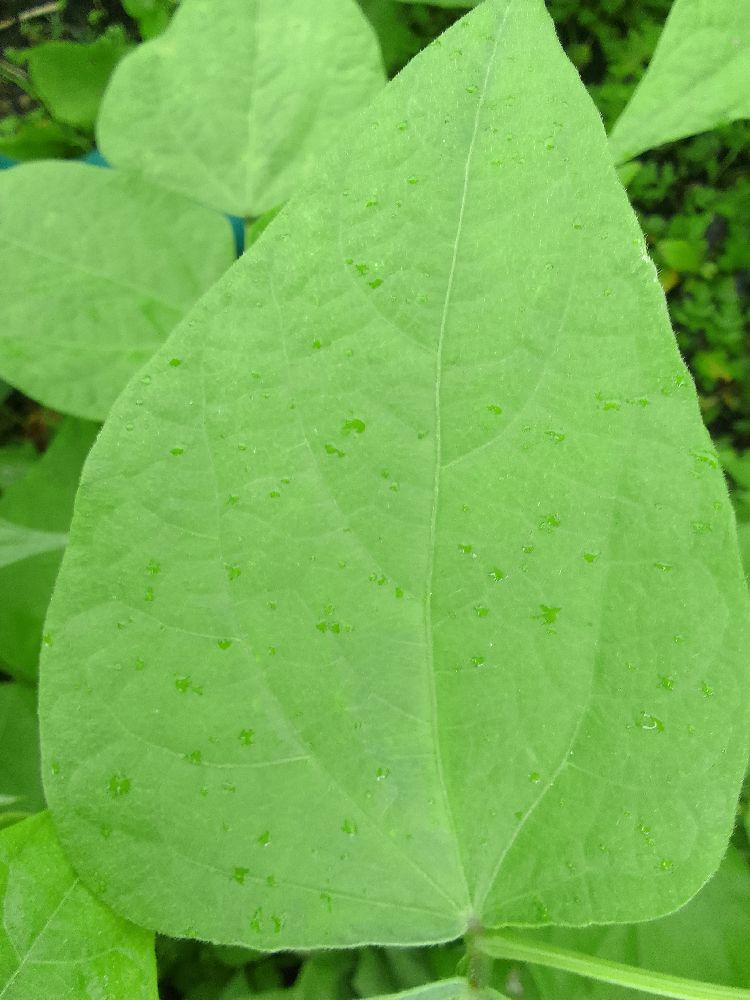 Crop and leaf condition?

common bean, healthy
